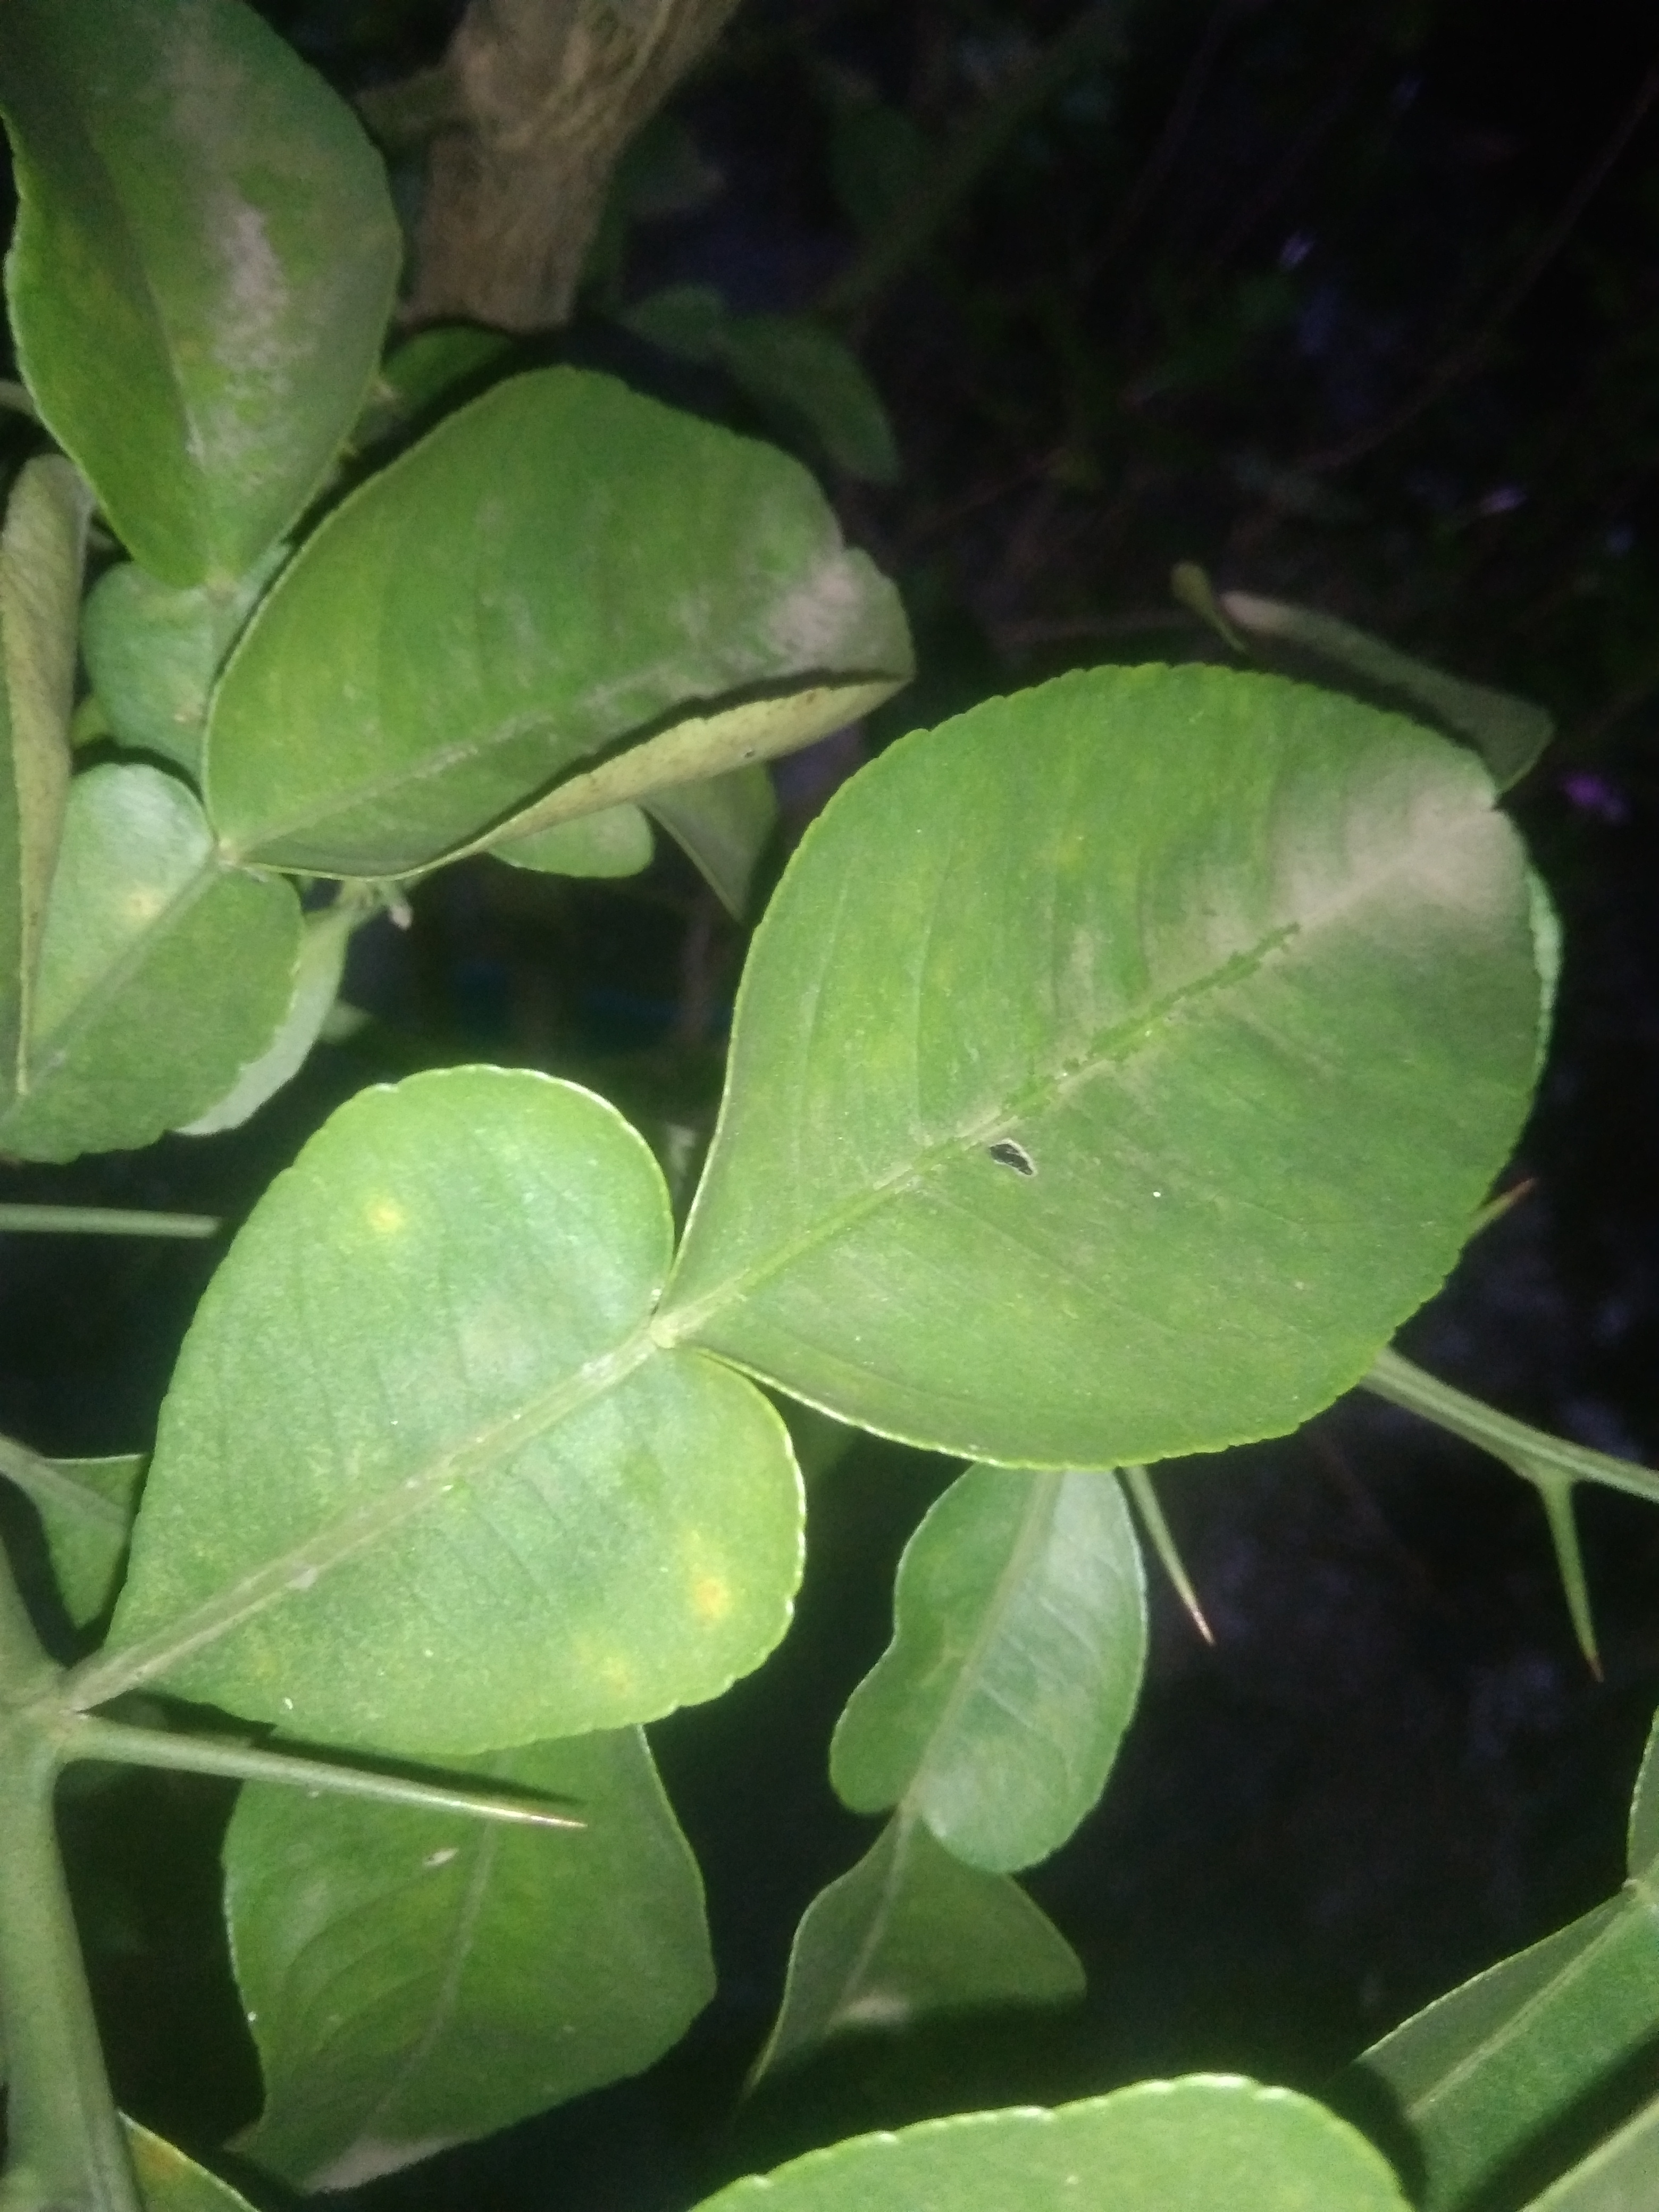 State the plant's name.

lemon
